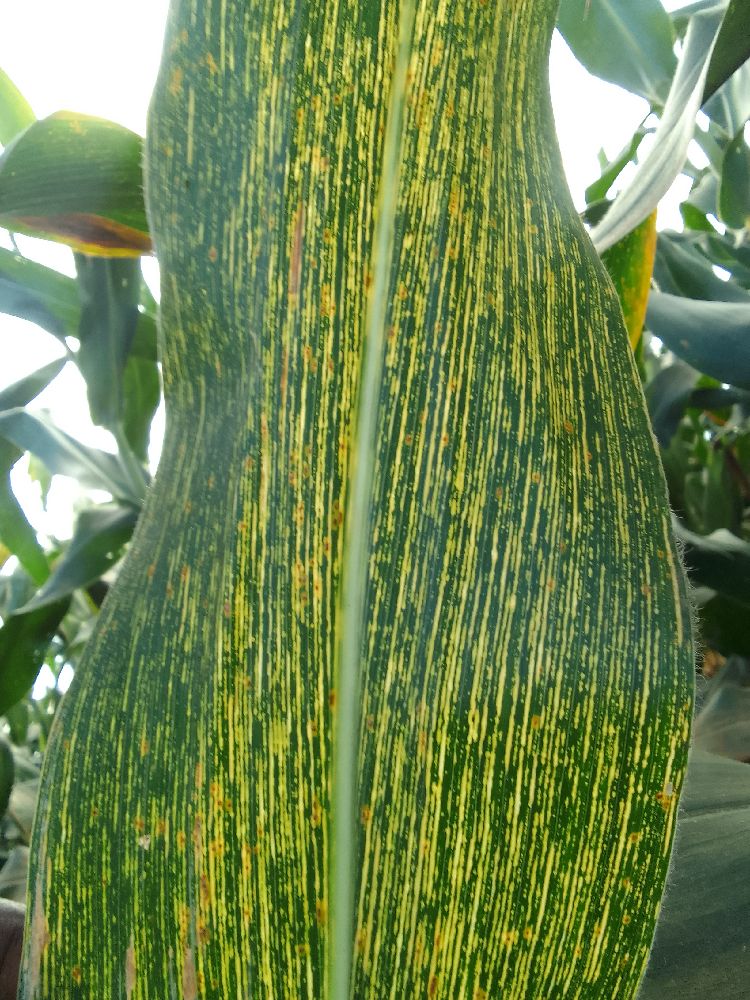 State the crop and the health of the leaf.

maize, maize streak virus
